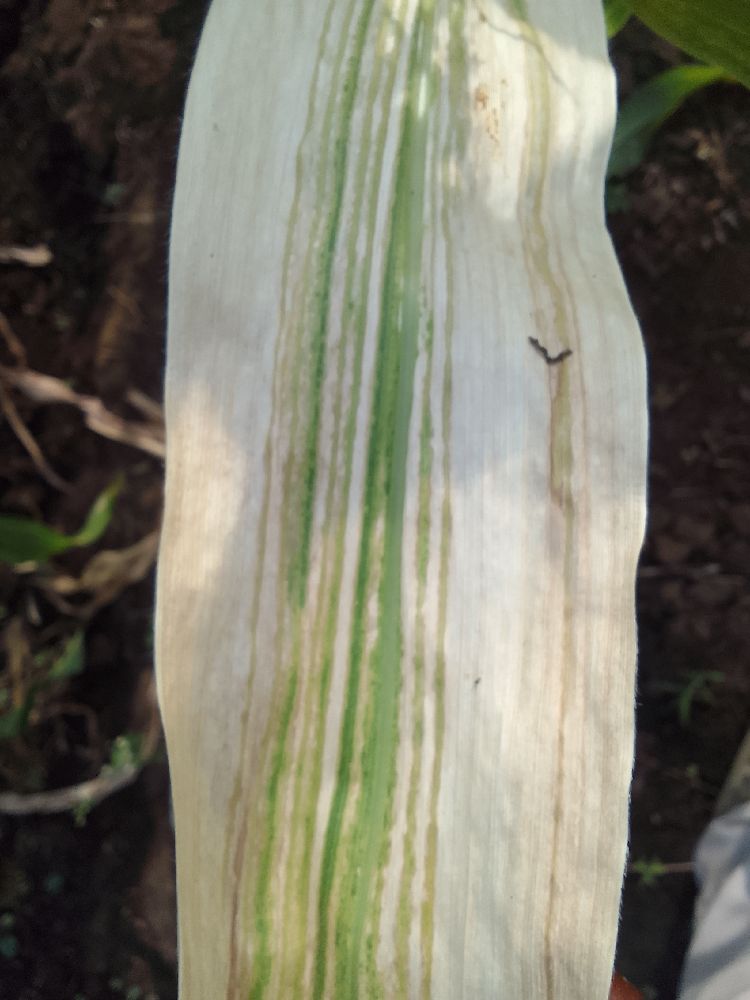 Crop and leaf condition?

maize, maize lethal necrosis
